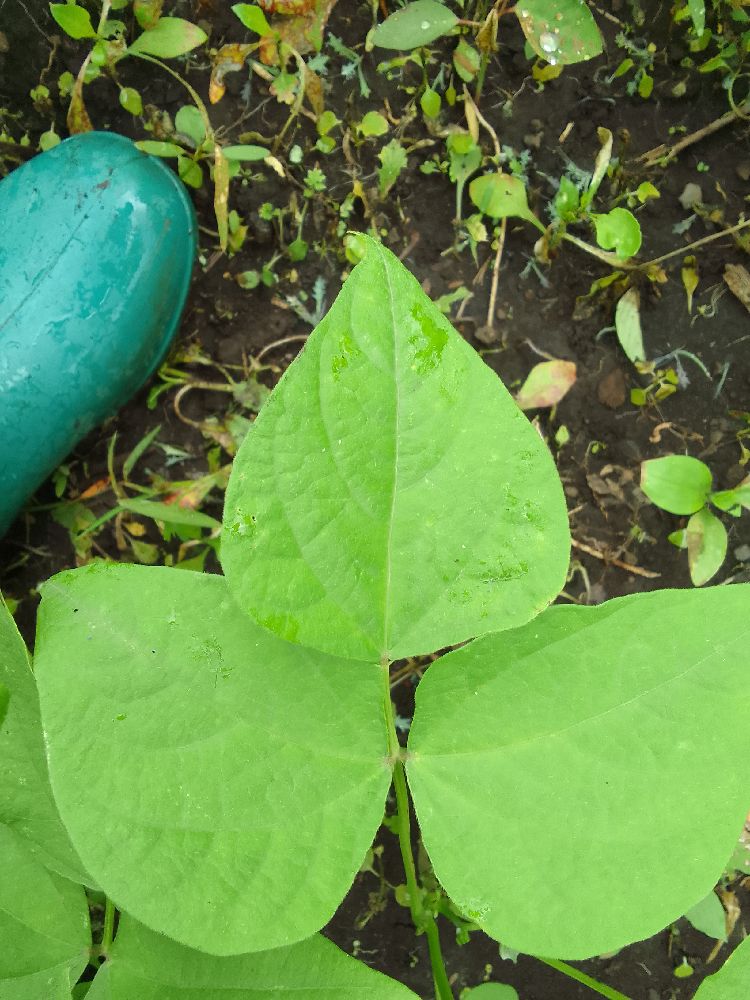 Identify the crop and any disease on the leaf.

common bean, healthy
